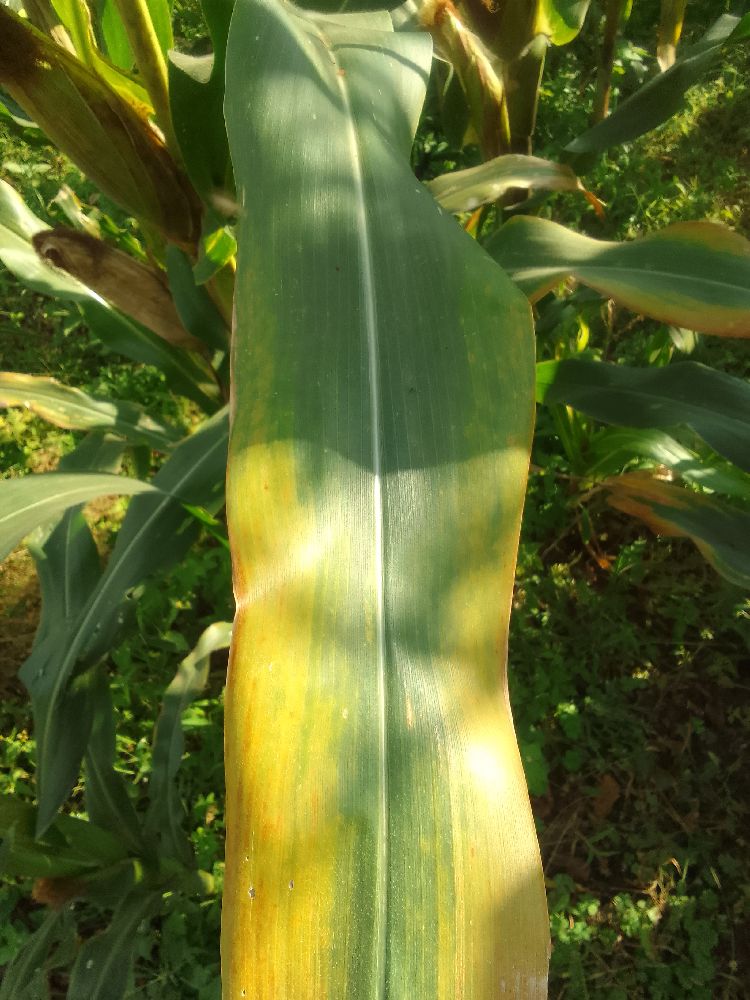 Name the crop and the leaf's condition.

maize, maize lethal necrosis
